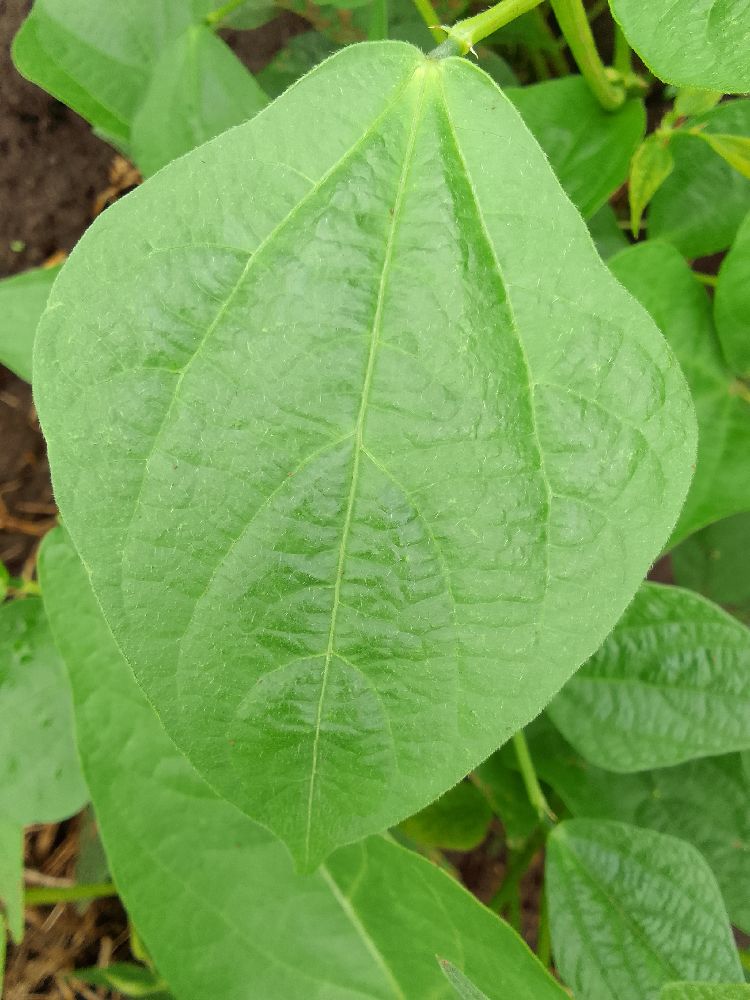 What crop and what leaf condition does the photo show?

common bean, healthy
